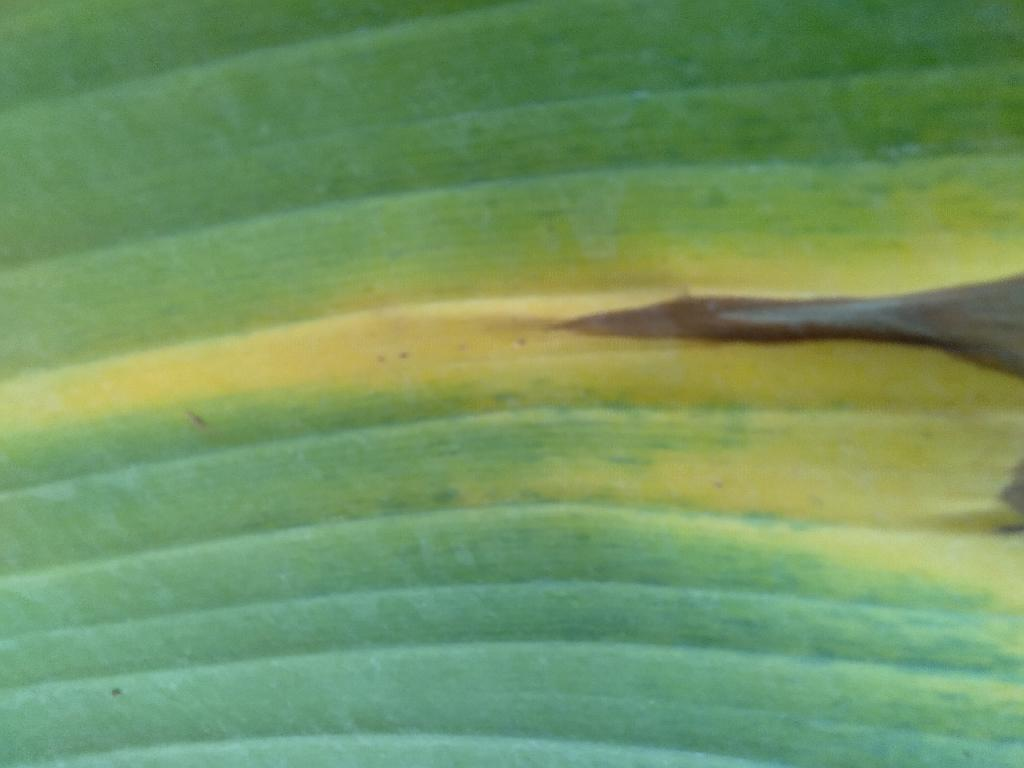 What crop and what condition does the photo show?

banana, fusarium wilt race 1
